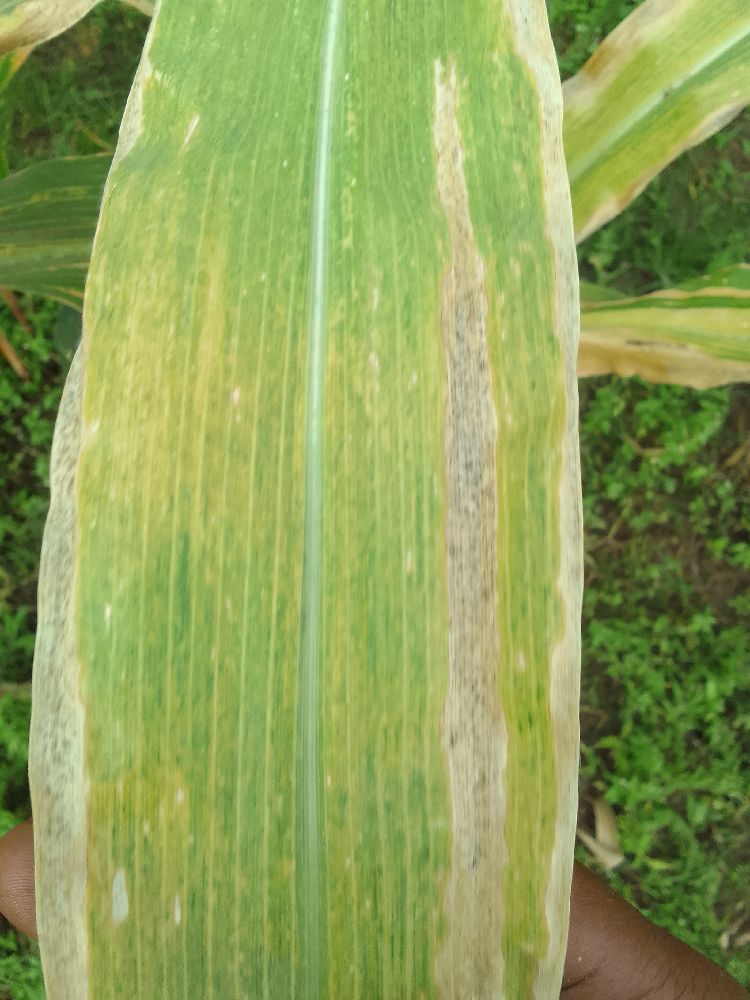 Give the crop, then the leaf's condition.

maize, maize lethal necrosis
